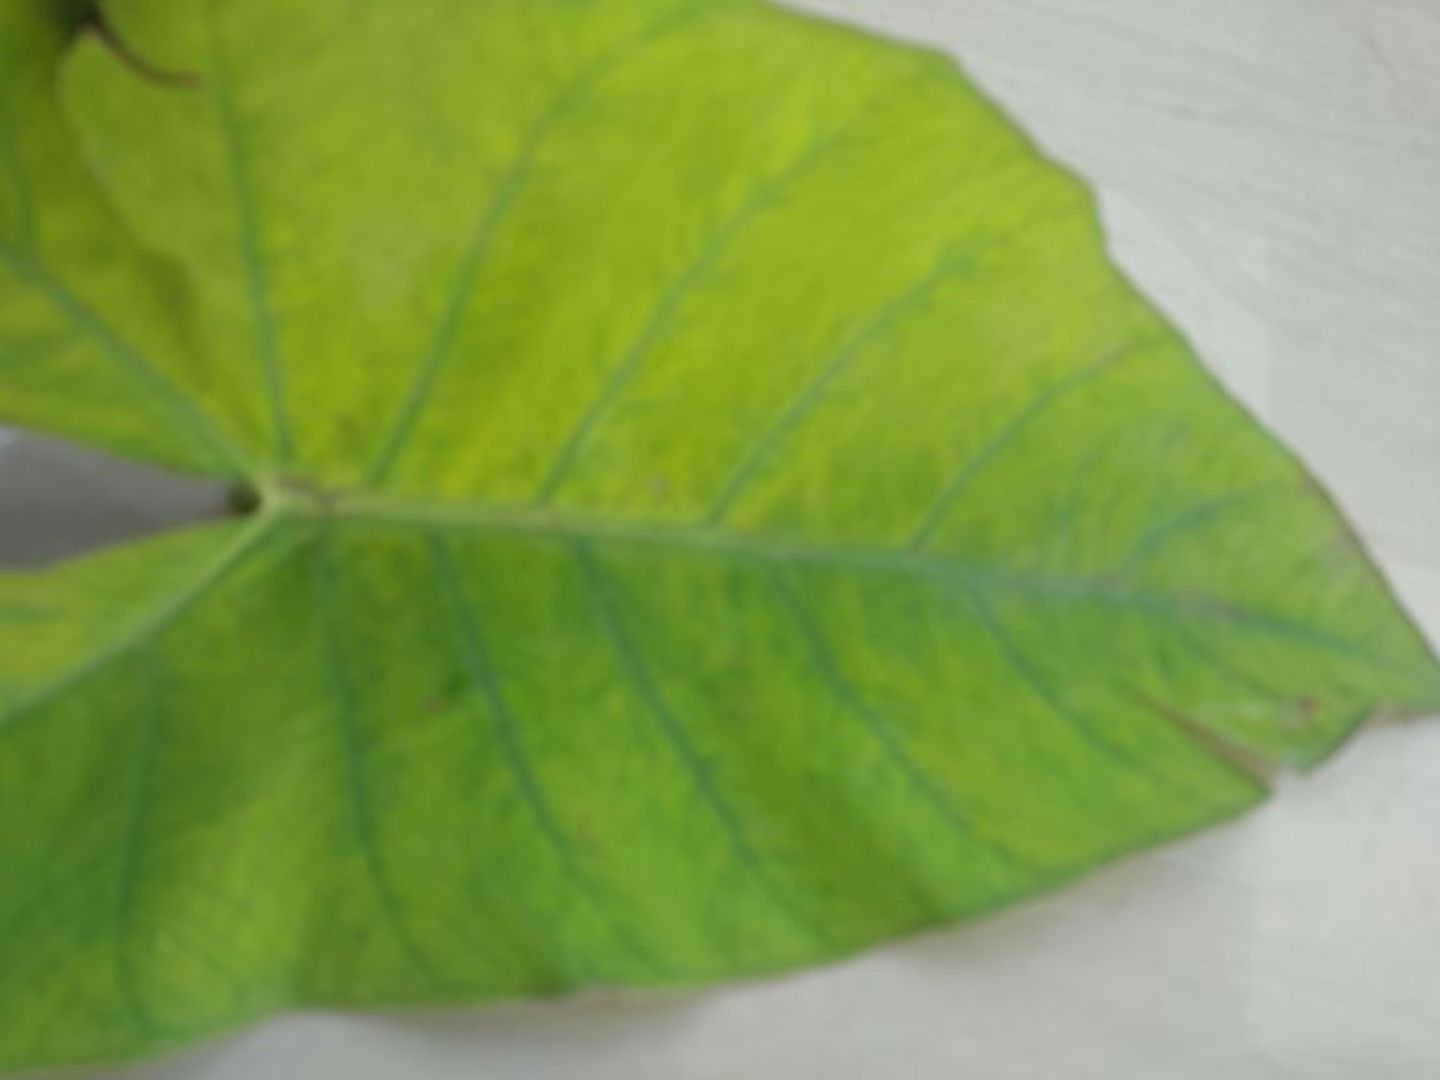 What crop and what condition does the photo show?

taro, mosaic
